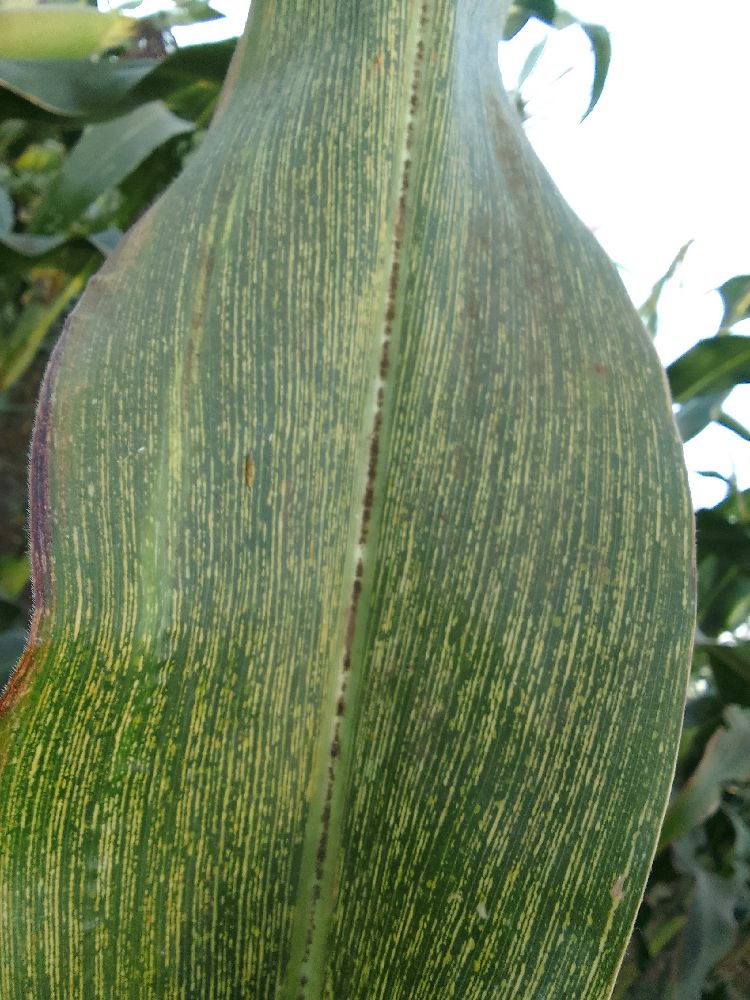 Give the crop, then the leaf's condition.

maize, maize streak virus
